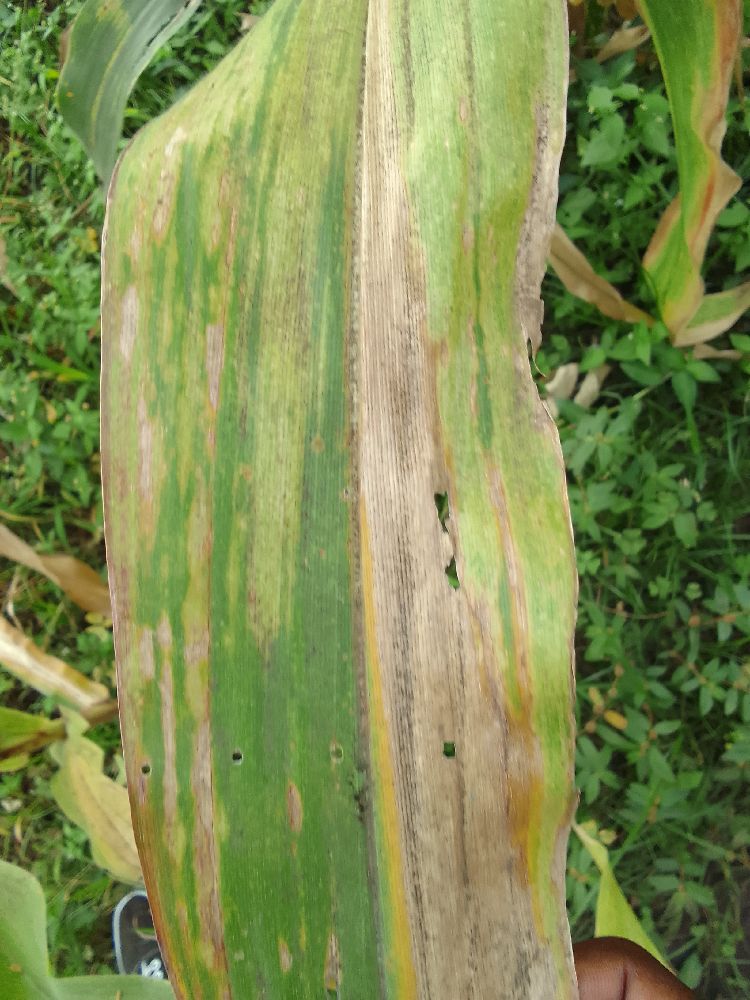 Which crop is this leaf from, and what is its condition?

maize, maize lethal necrosis
